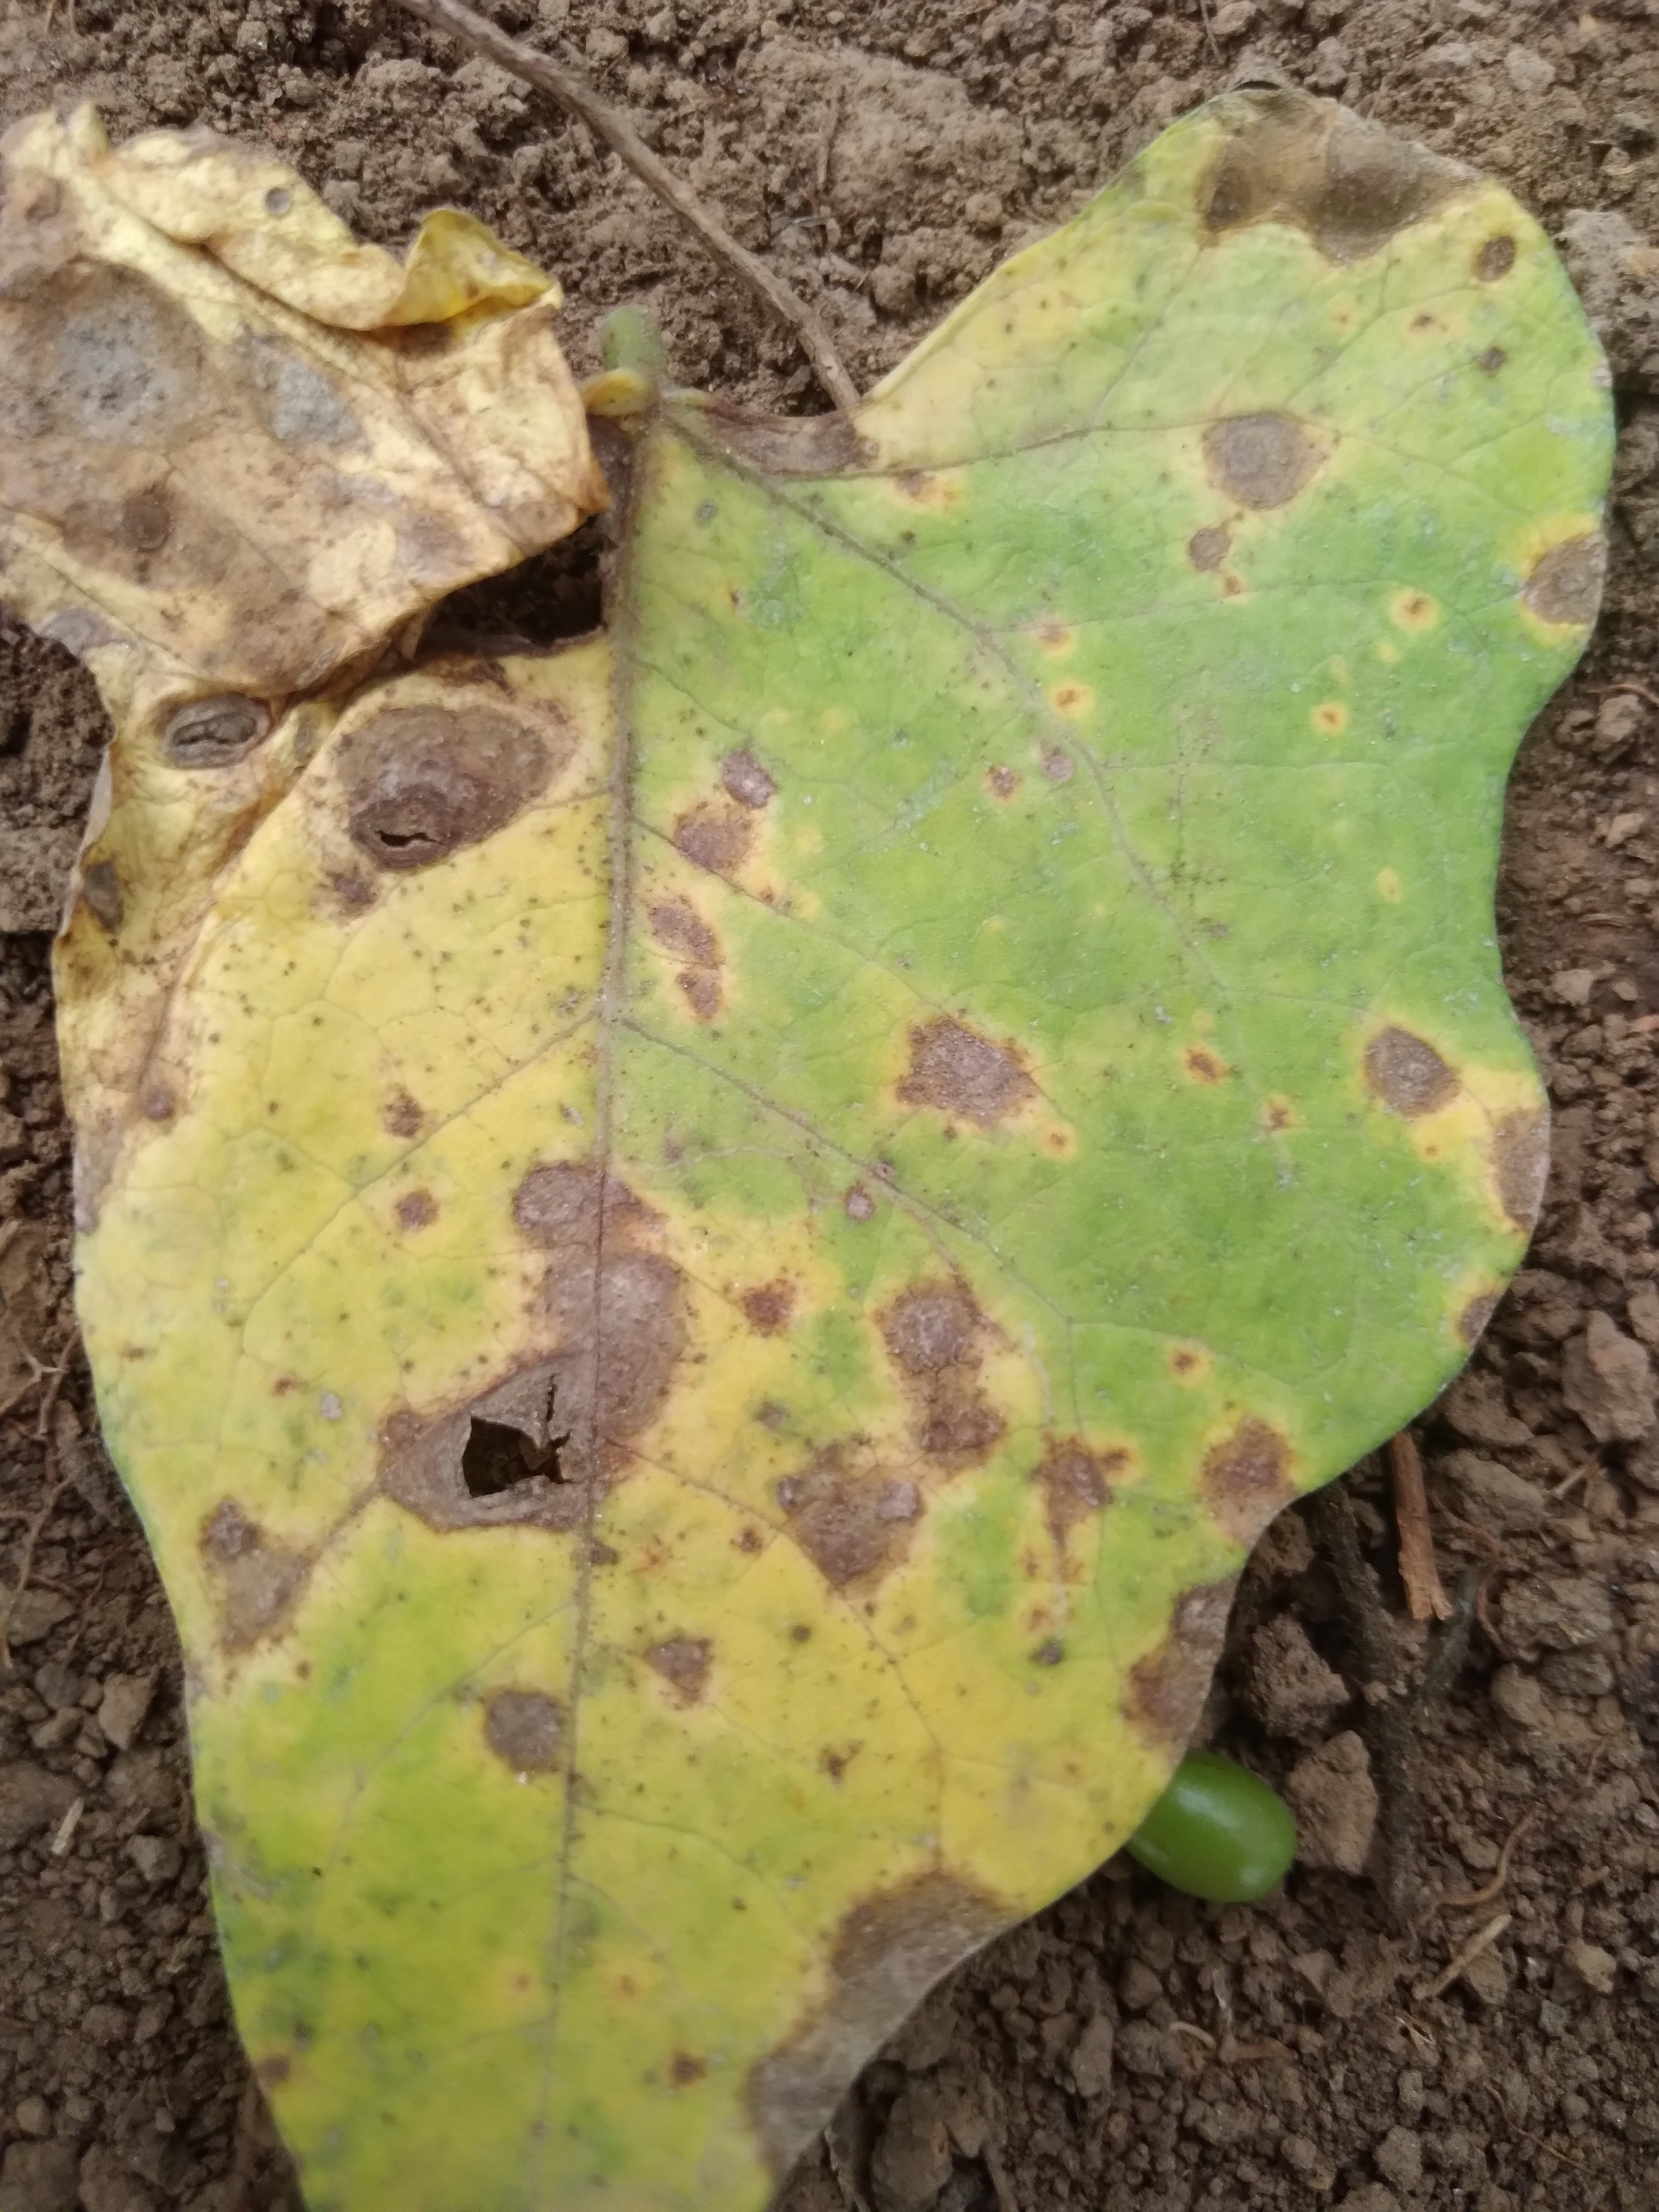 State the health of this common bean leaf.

rust
